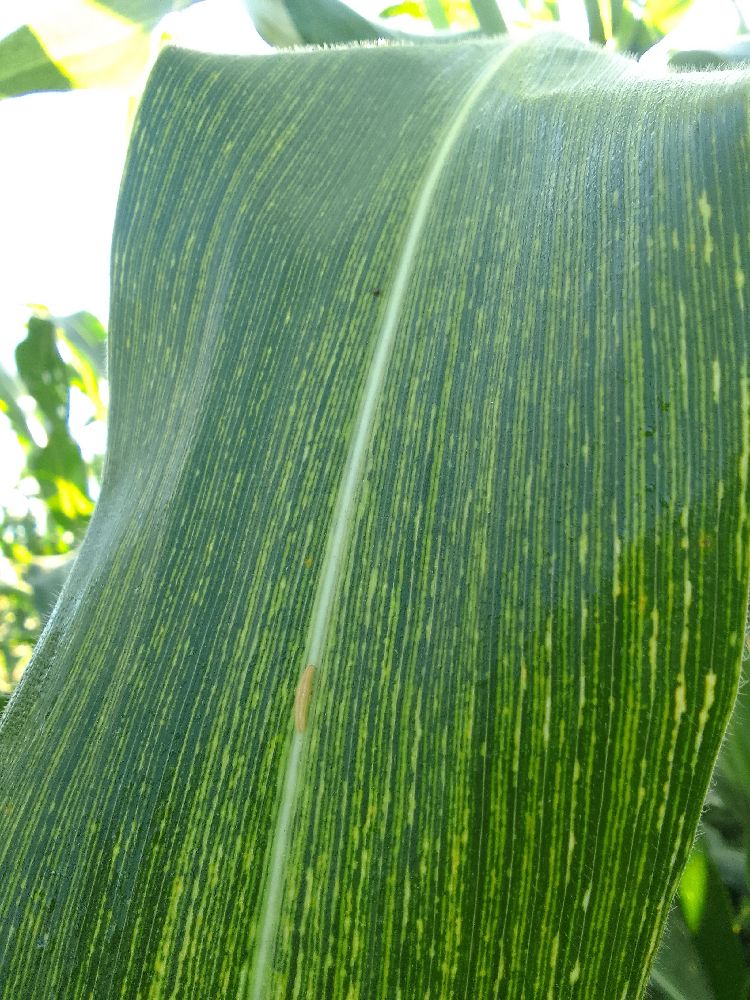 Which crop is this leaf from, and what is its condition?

maize, maize streak virus
